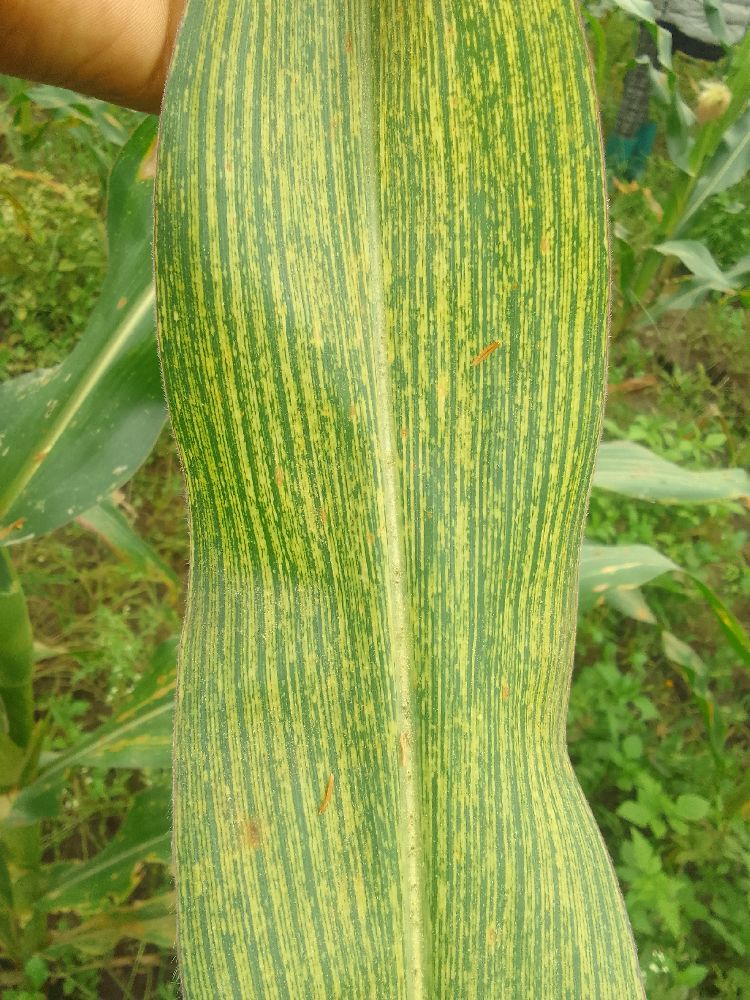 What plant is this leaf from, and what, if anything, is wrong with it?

maize, maize streak virus
